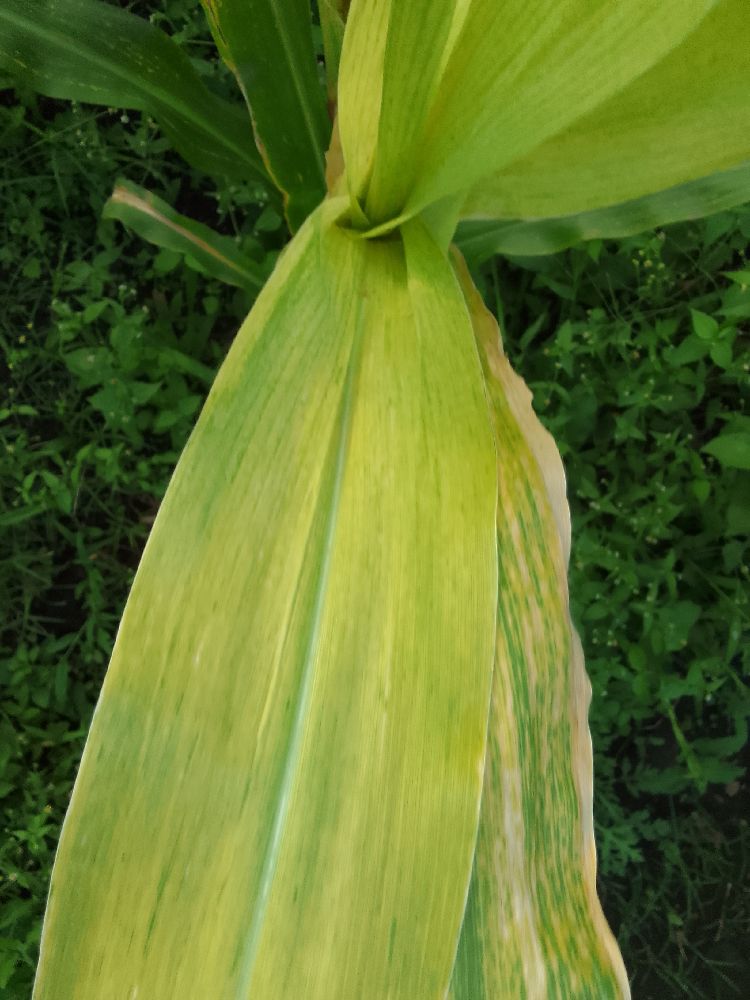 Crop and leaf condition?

maize, maize lethal necrosis
